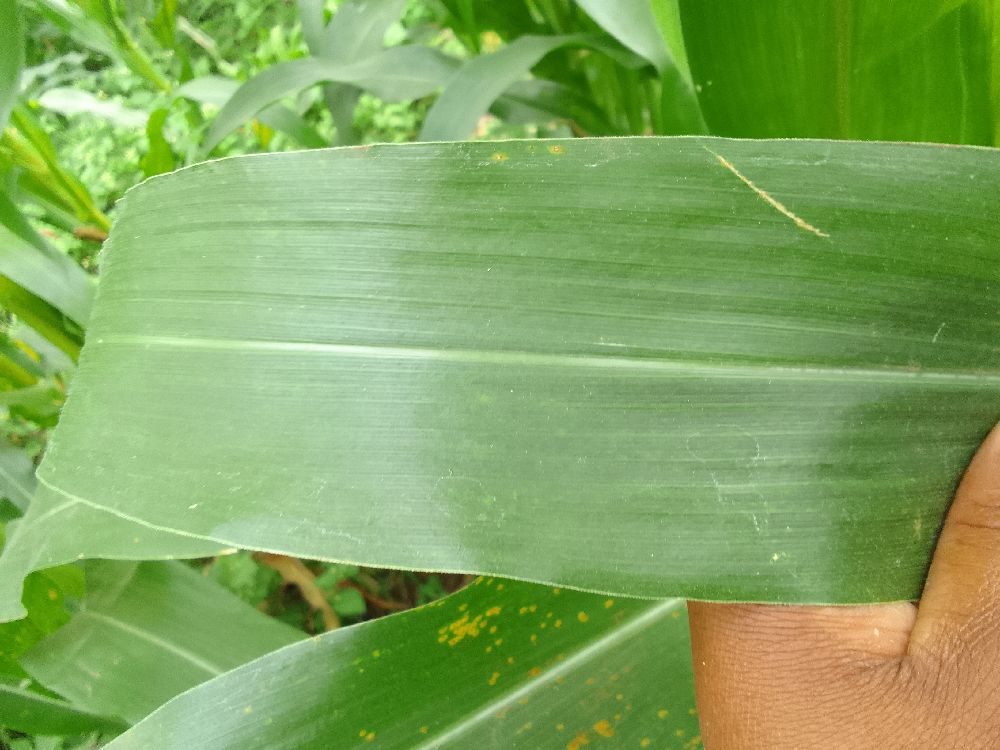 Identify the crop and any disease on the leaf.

maize, healthy
